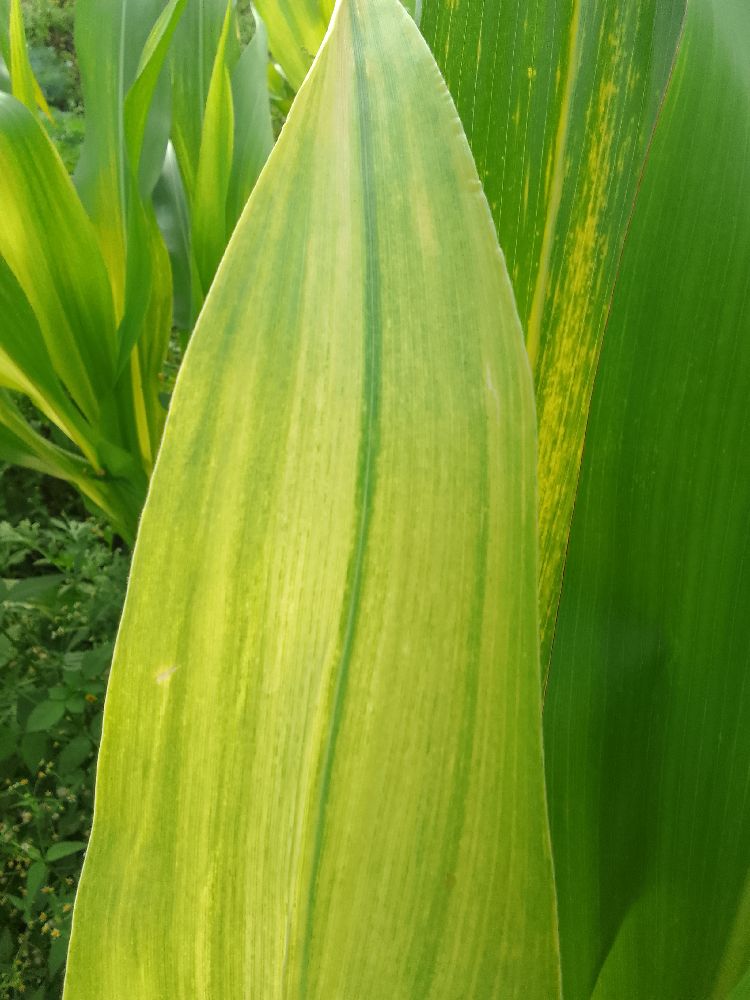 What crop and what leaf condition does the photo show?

maize, maize lethal necrosis
